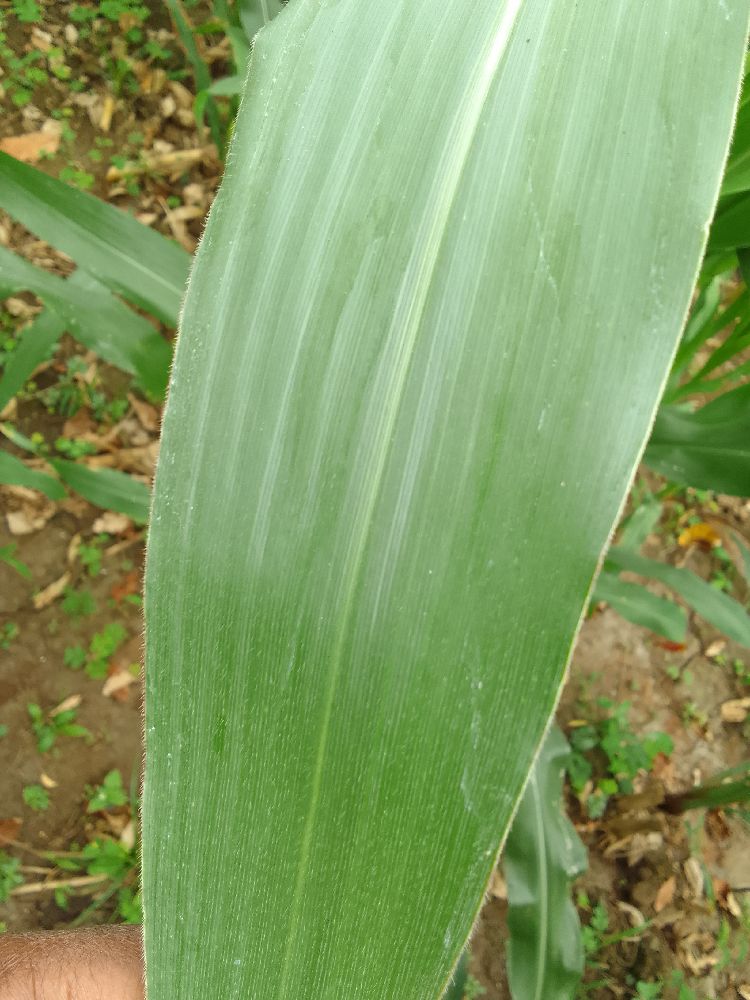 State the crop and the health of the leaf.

maize, healthy
